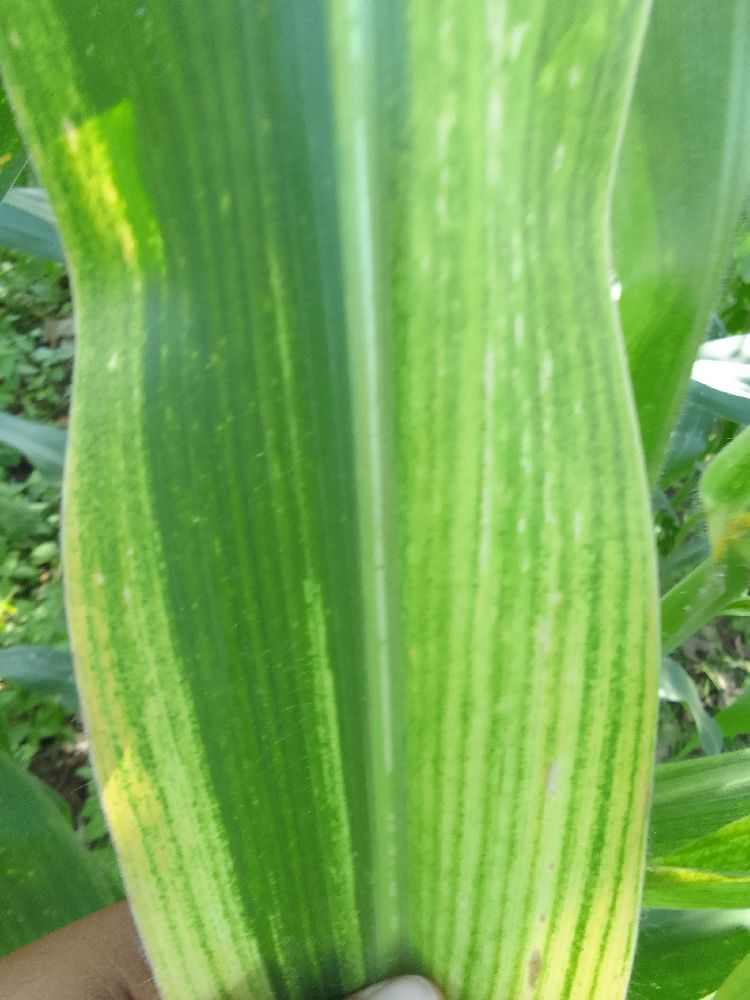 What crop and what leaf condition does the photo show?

maize, maize lethal necrosis
